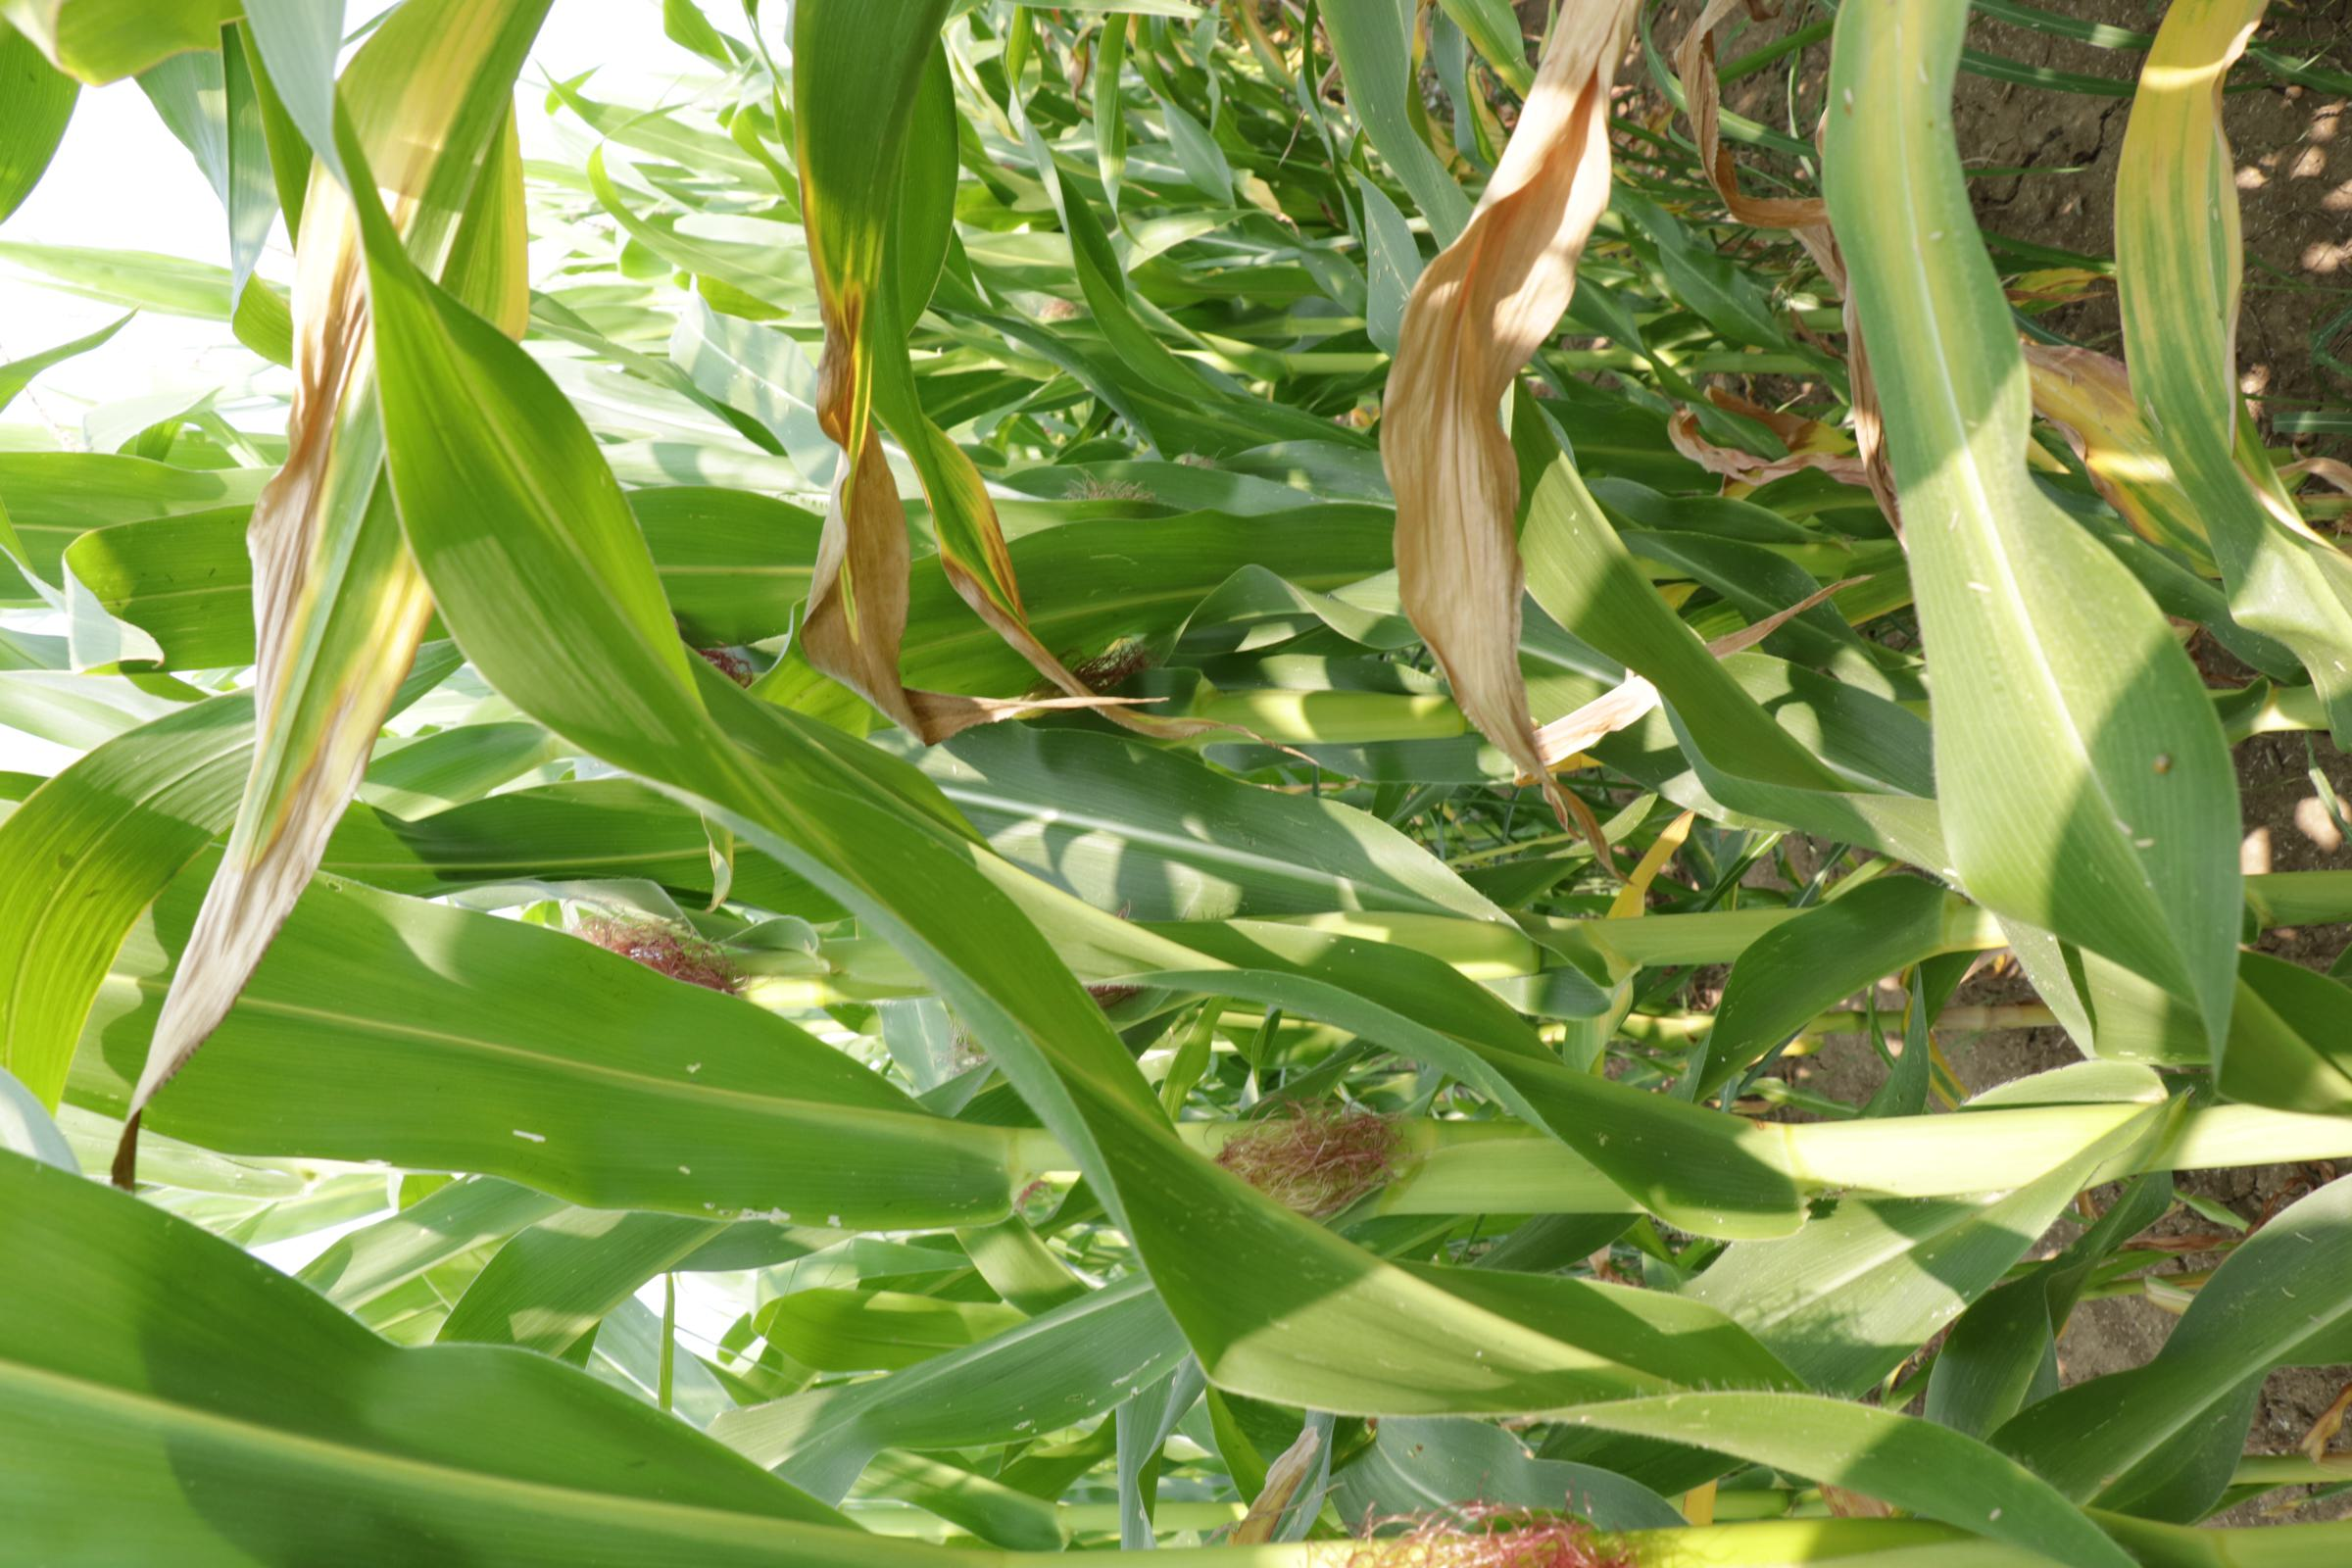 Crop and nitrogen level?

maize, reduced nitrogen fertilisation
